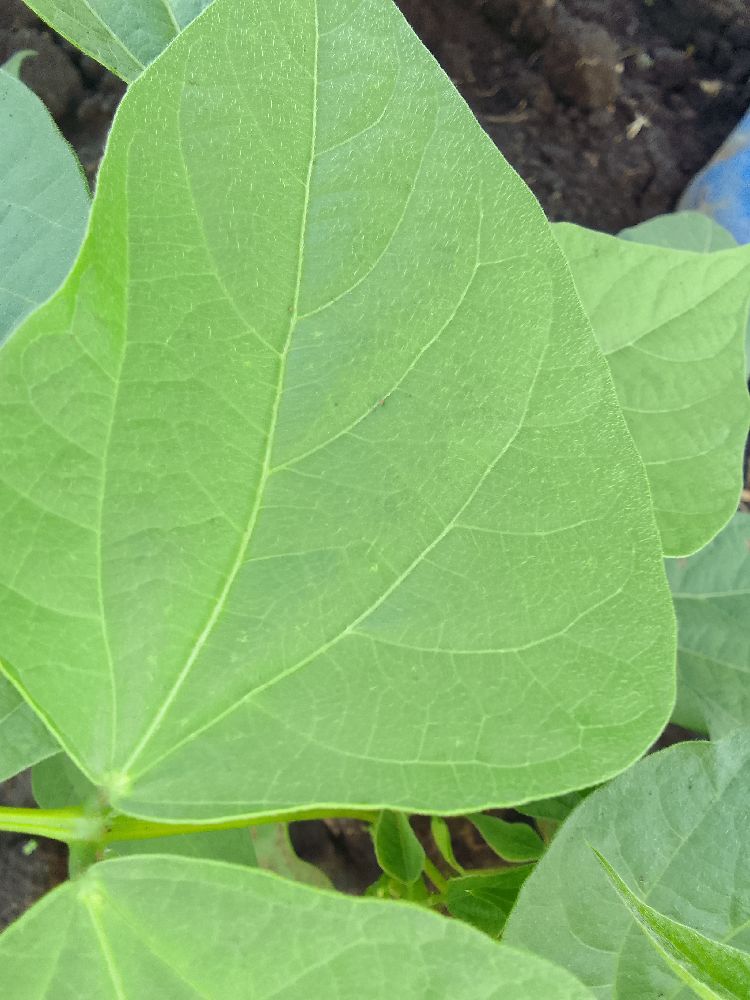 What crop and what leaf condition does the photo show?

common bean, healthy
